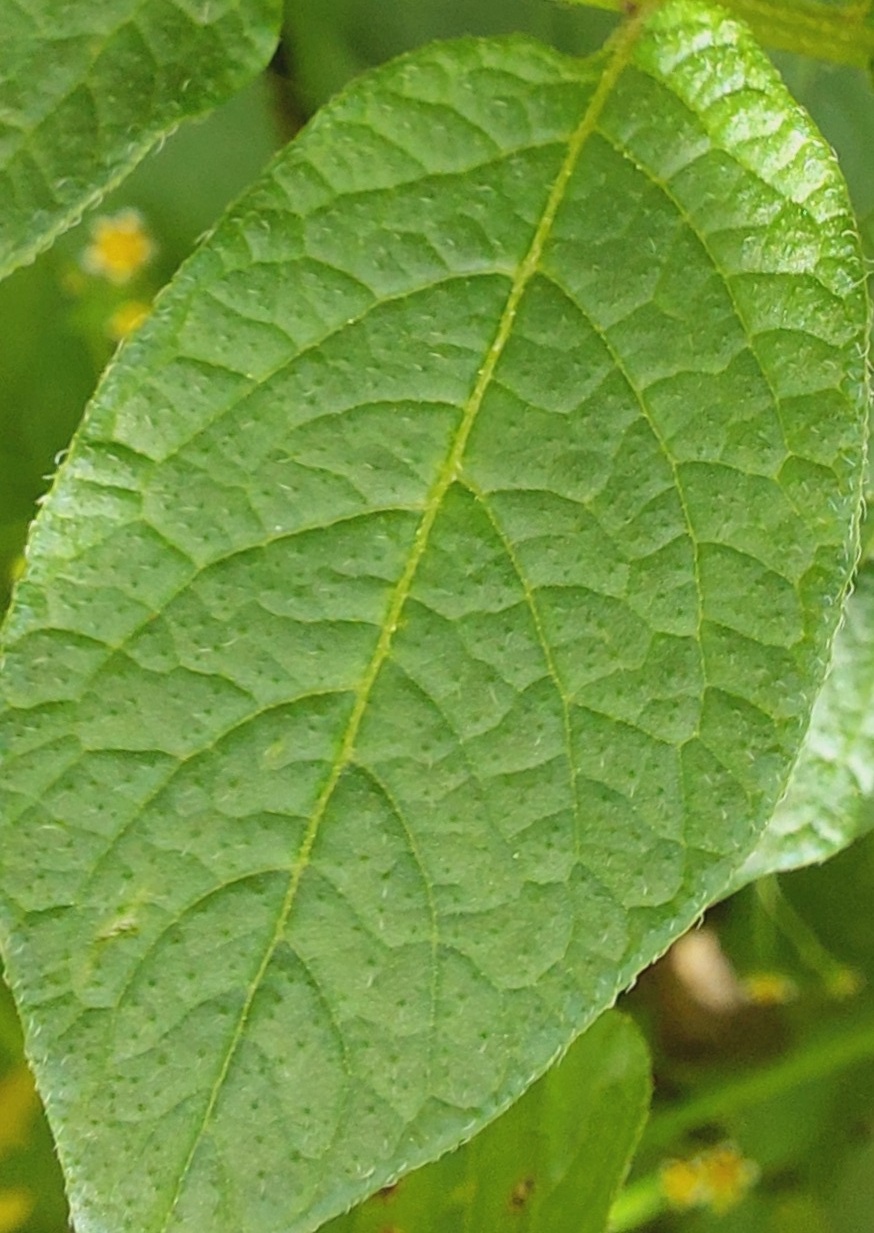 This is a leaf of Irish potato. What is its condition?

healthy
